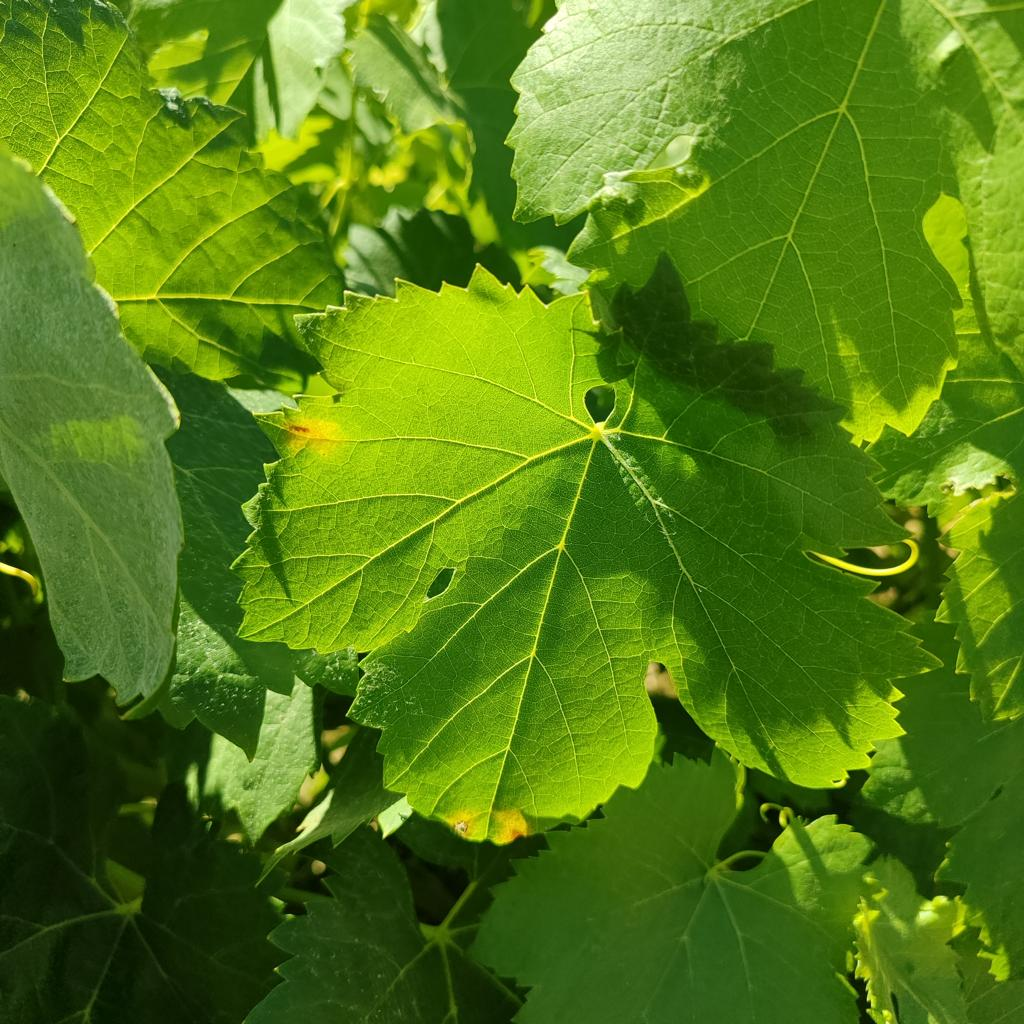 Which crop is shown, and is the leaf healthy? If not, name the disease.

grapevine, downy mildew
